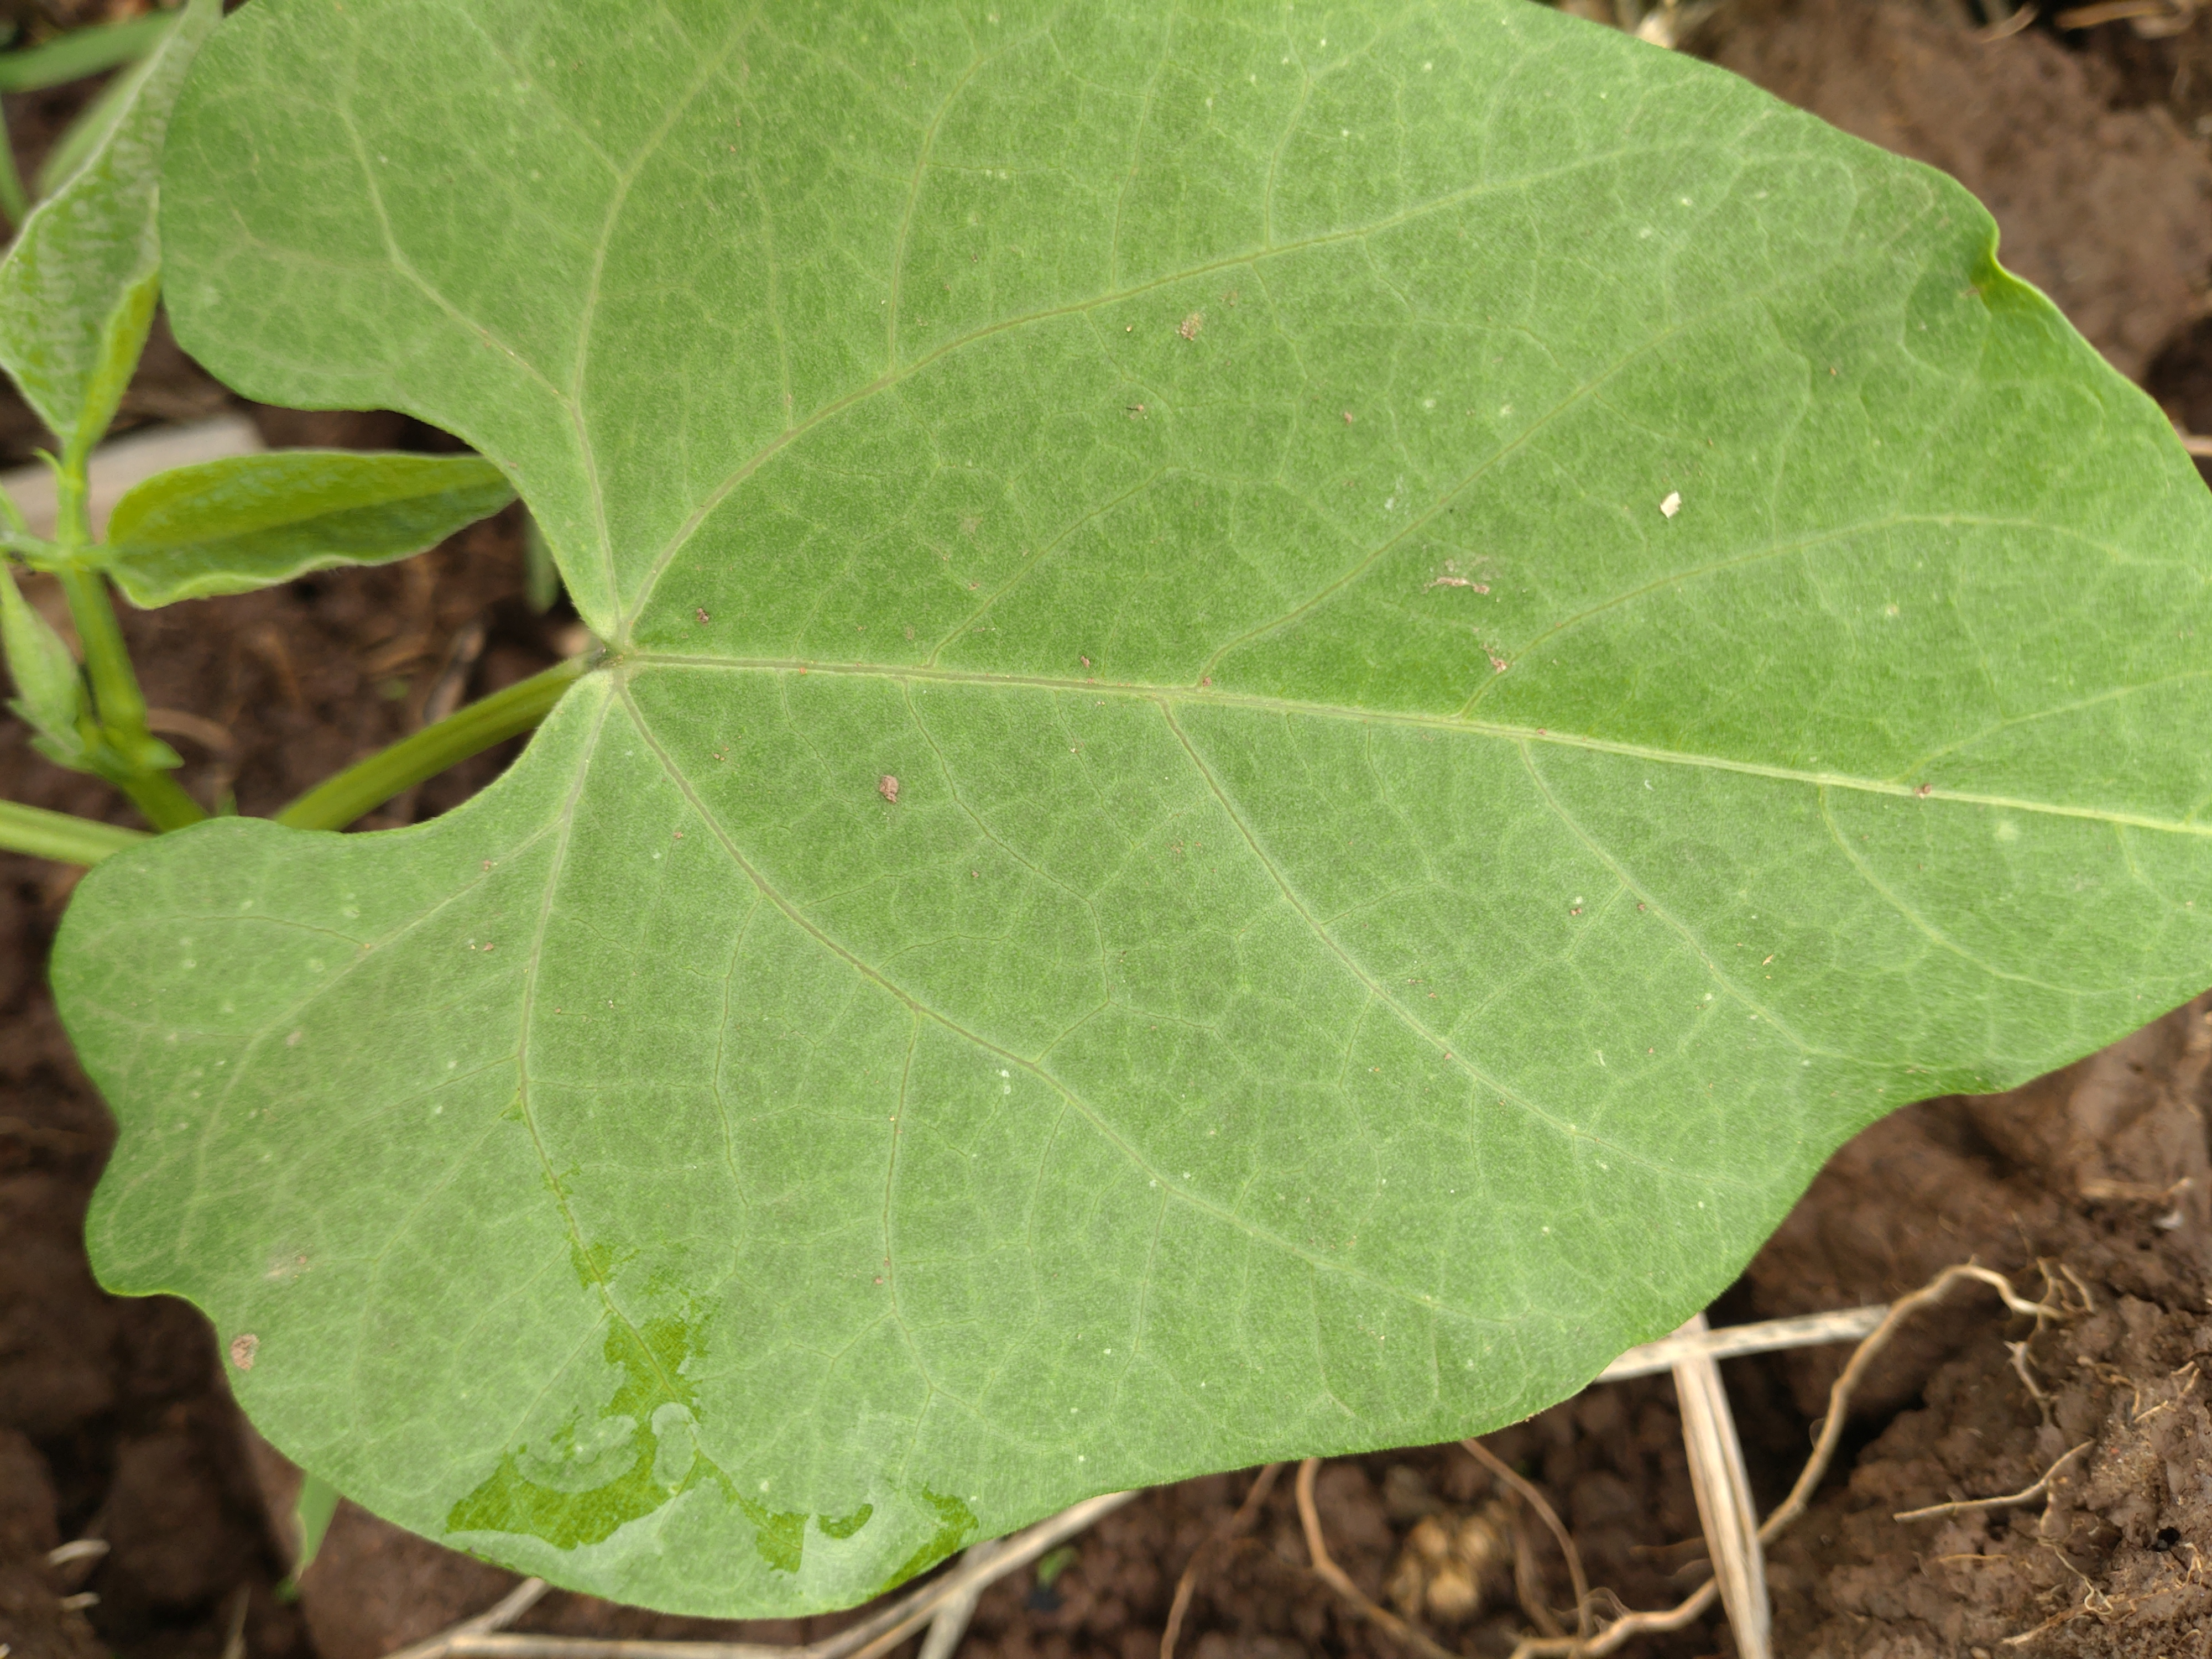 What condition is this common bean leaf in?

healthy
